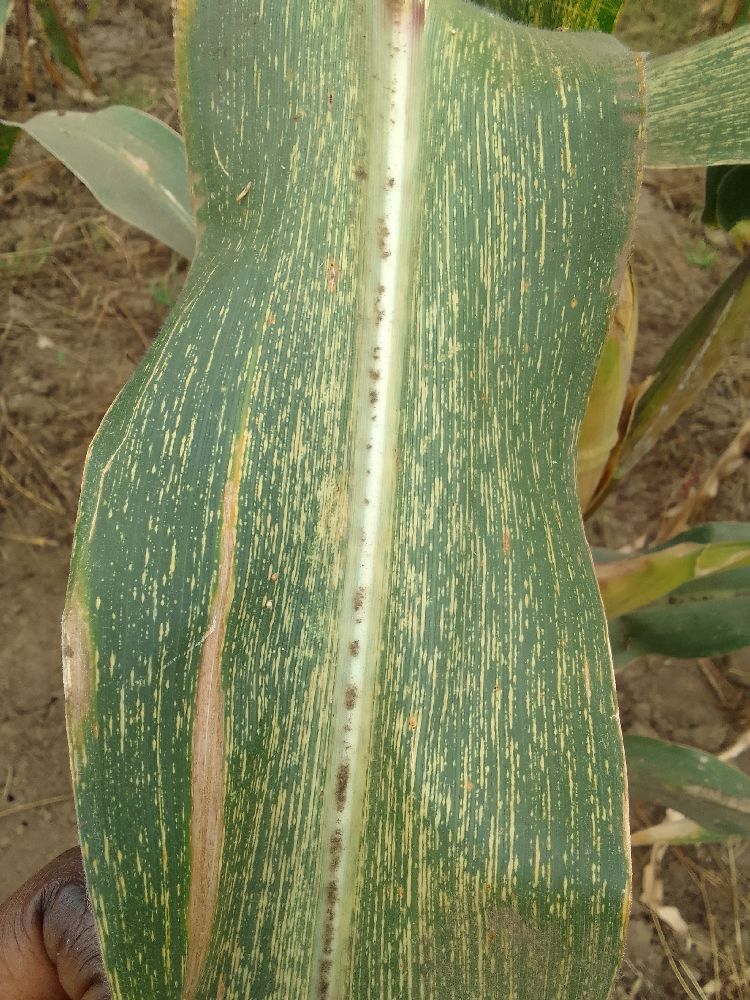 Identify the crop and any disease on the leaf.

maize, maize streak virus
